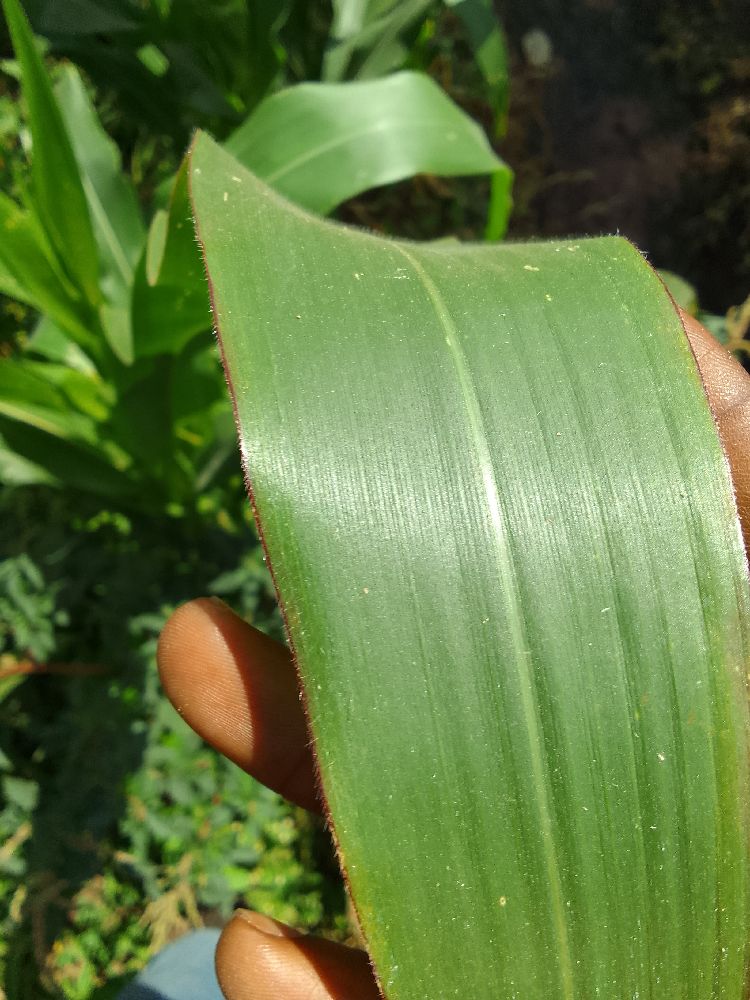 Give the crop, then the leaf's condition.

maize, healthy
